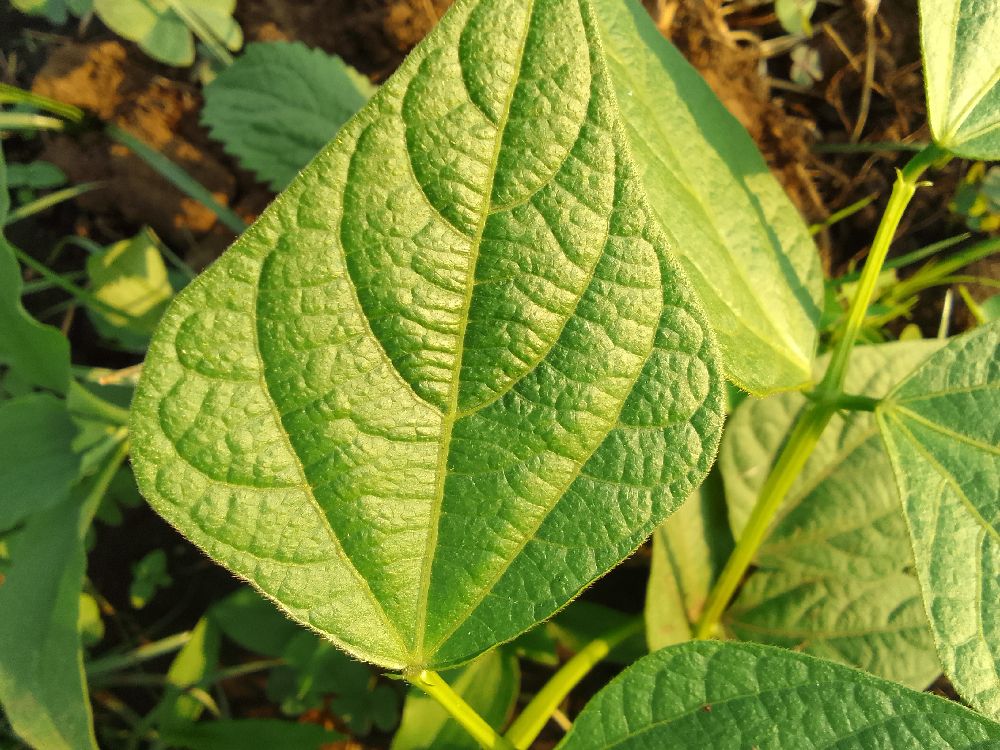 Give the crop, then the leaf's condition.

common bean, healthy
